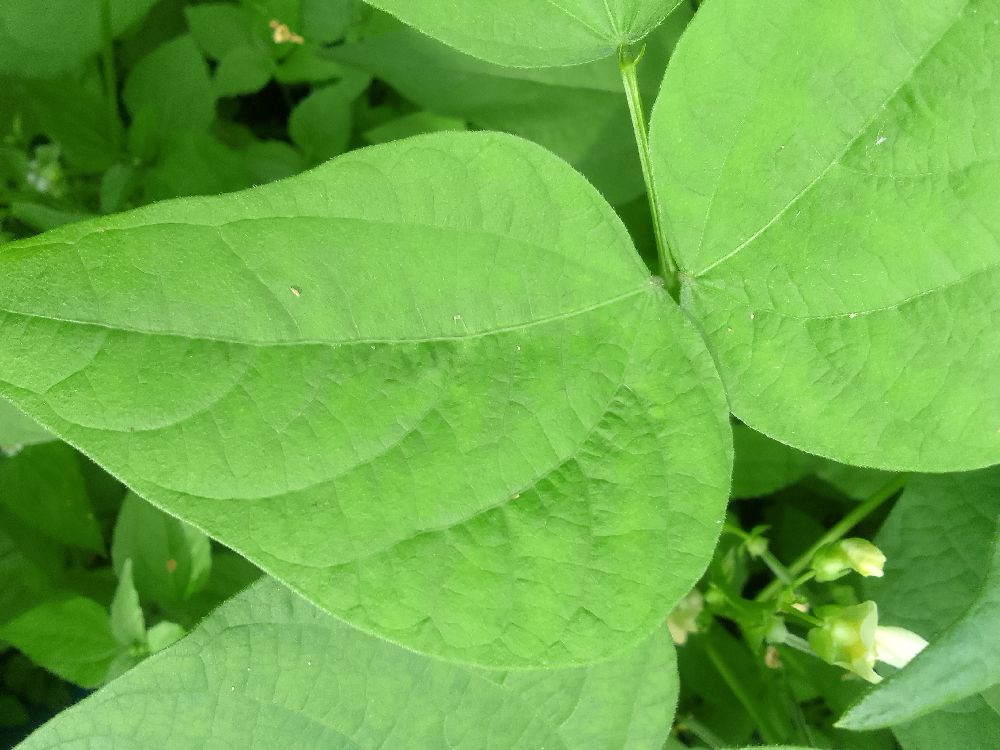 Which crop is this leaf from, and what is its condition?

common bean, healthy
